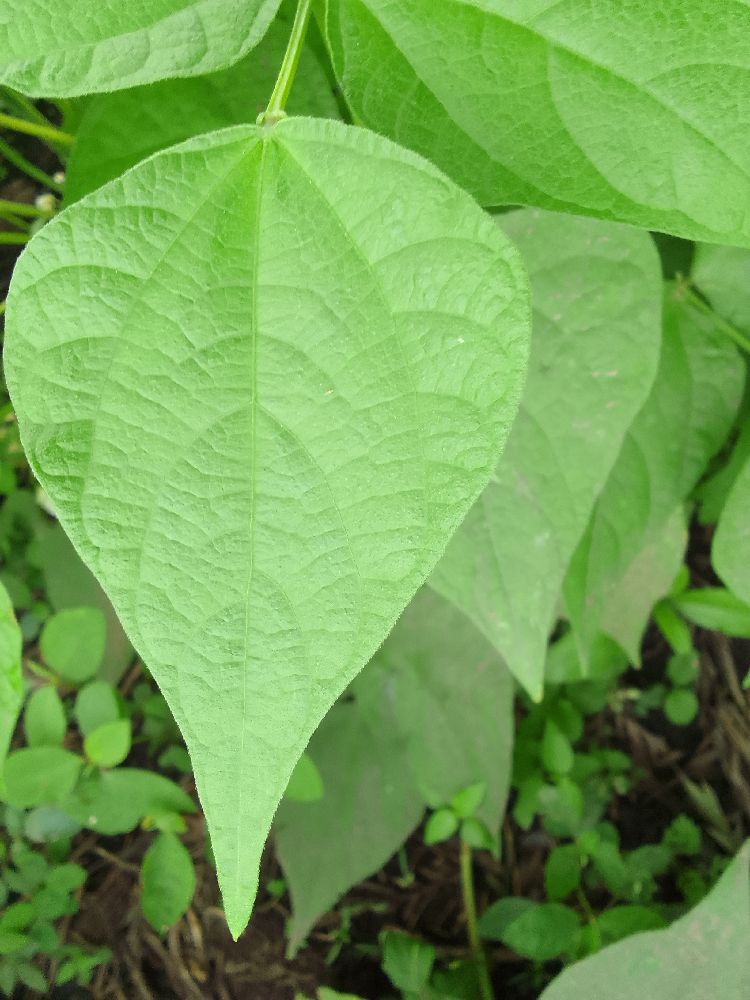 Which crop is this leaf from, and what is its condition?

common bean, healthy
